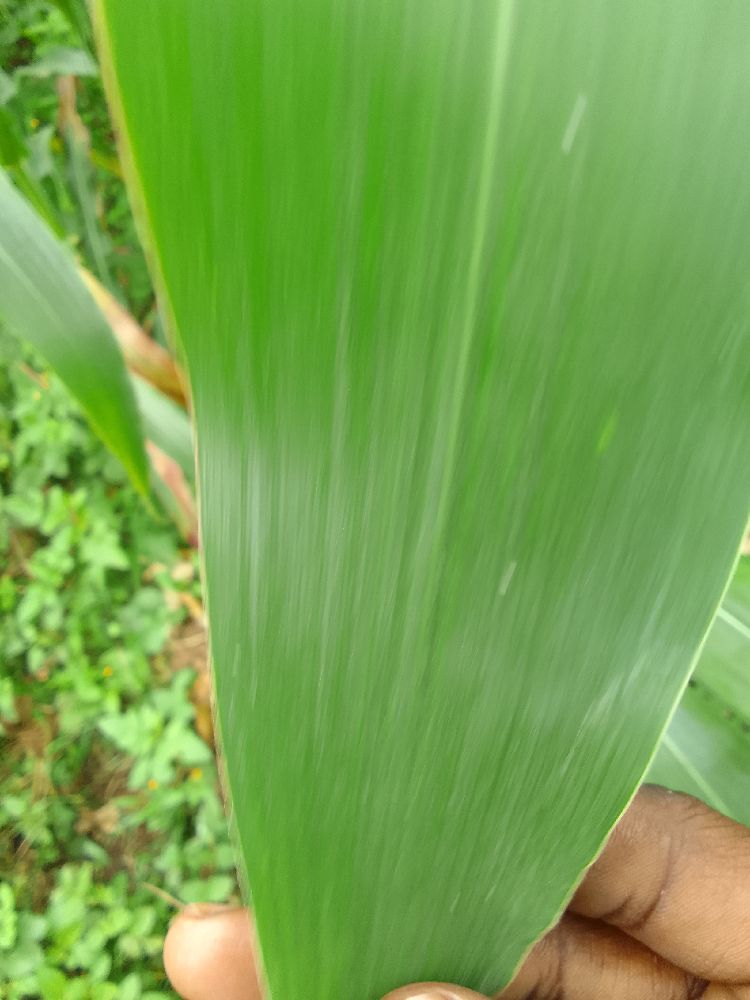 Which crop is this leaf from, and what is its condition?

maize, healthy
